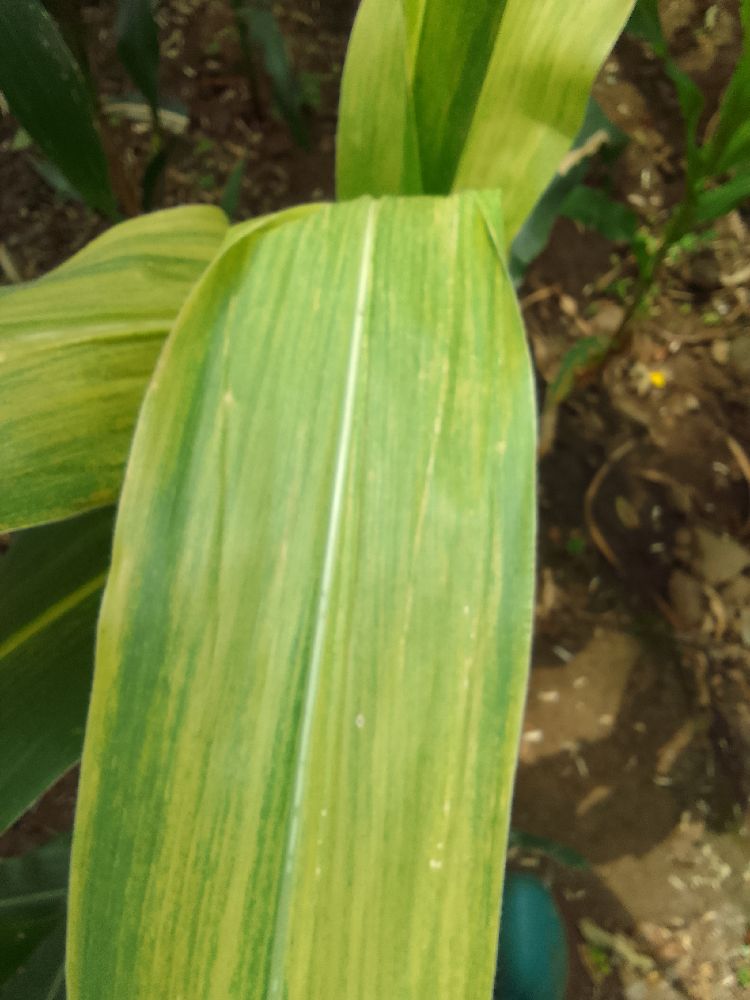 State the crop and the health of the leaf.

maize, maize lethal necrosis
